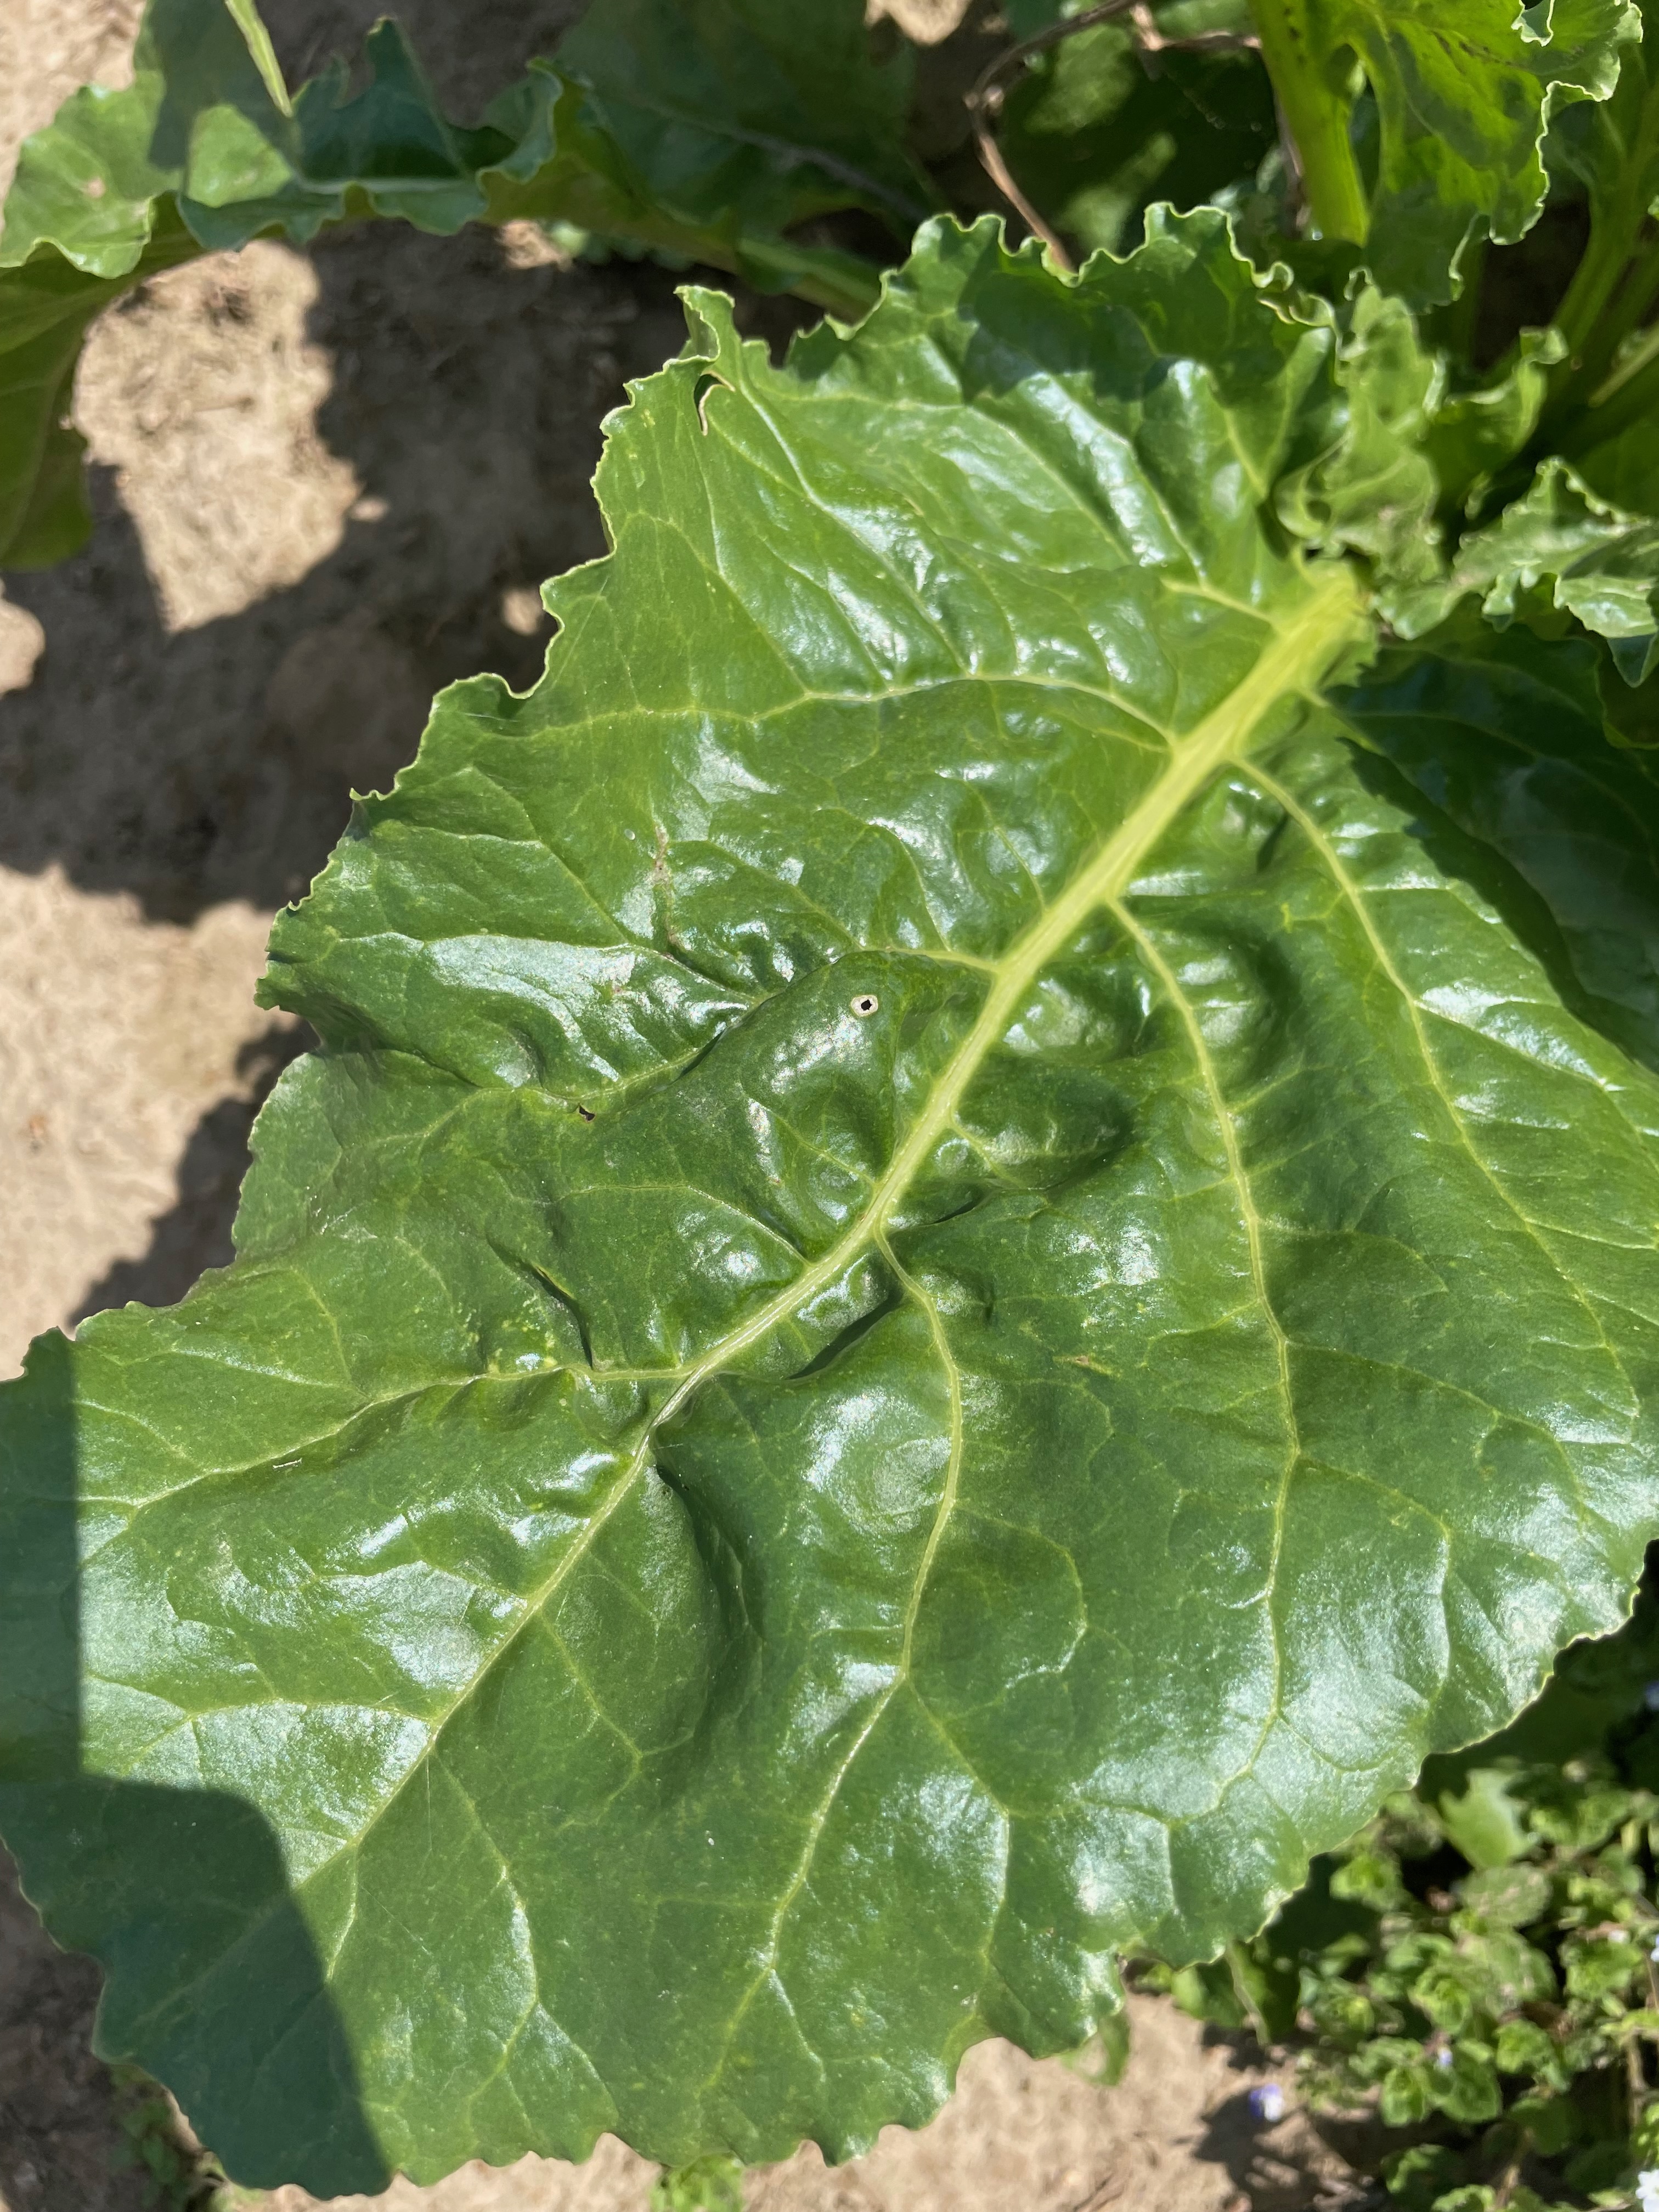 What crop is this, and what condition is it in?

beet, unaffected
